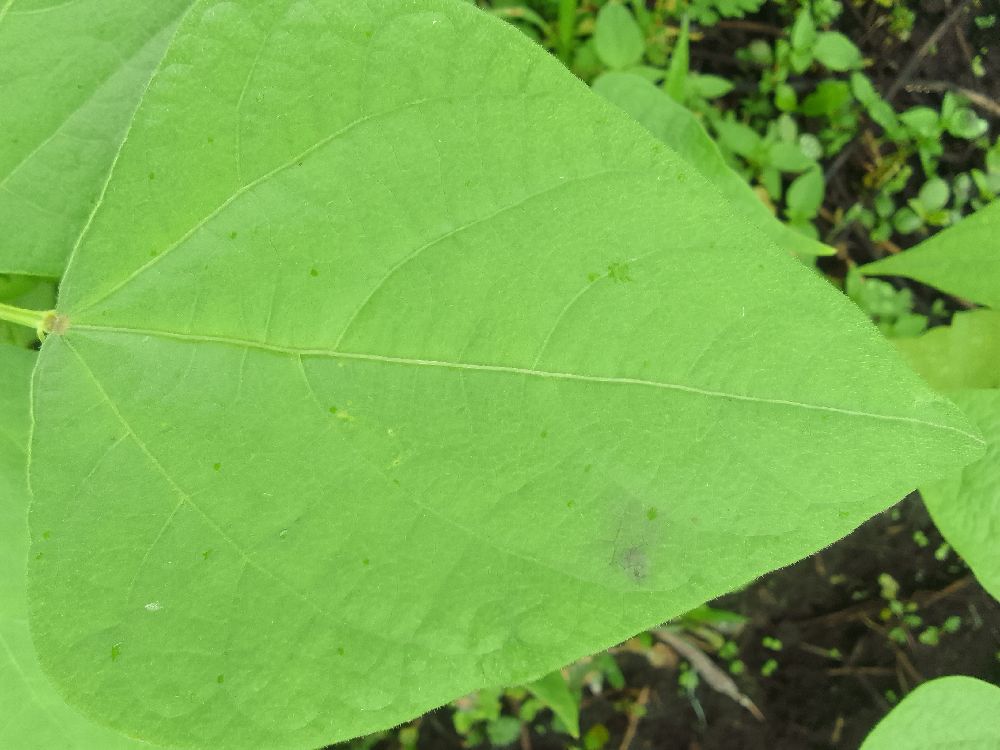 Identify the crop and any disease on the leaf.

common bean, healthy
